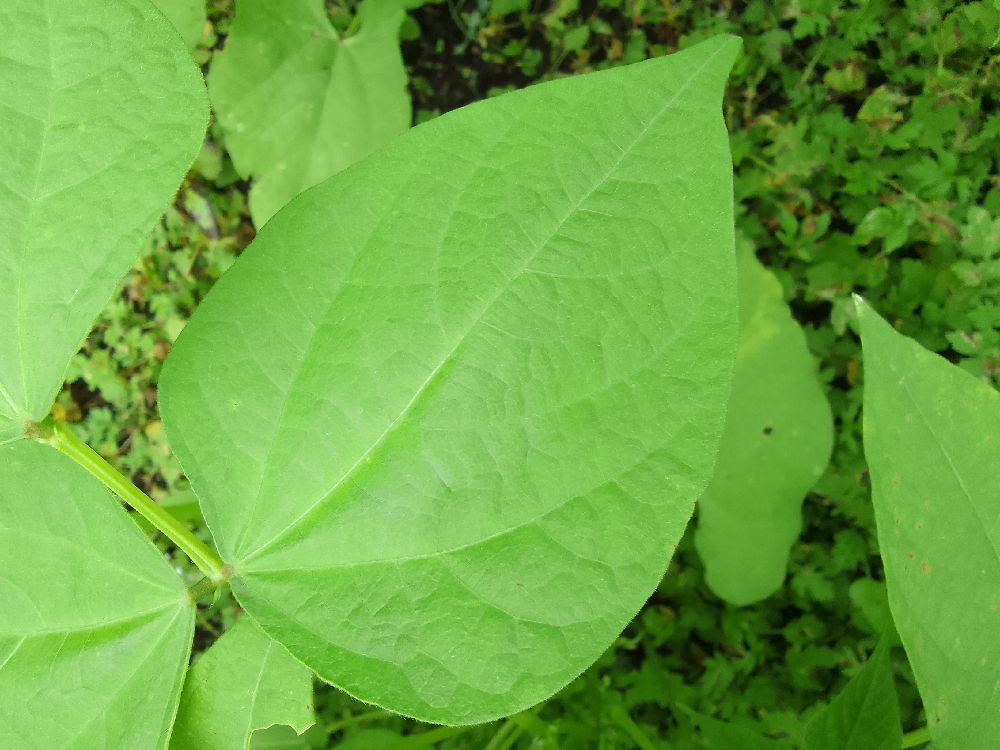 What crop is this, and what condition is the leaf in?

common bean, healthy
